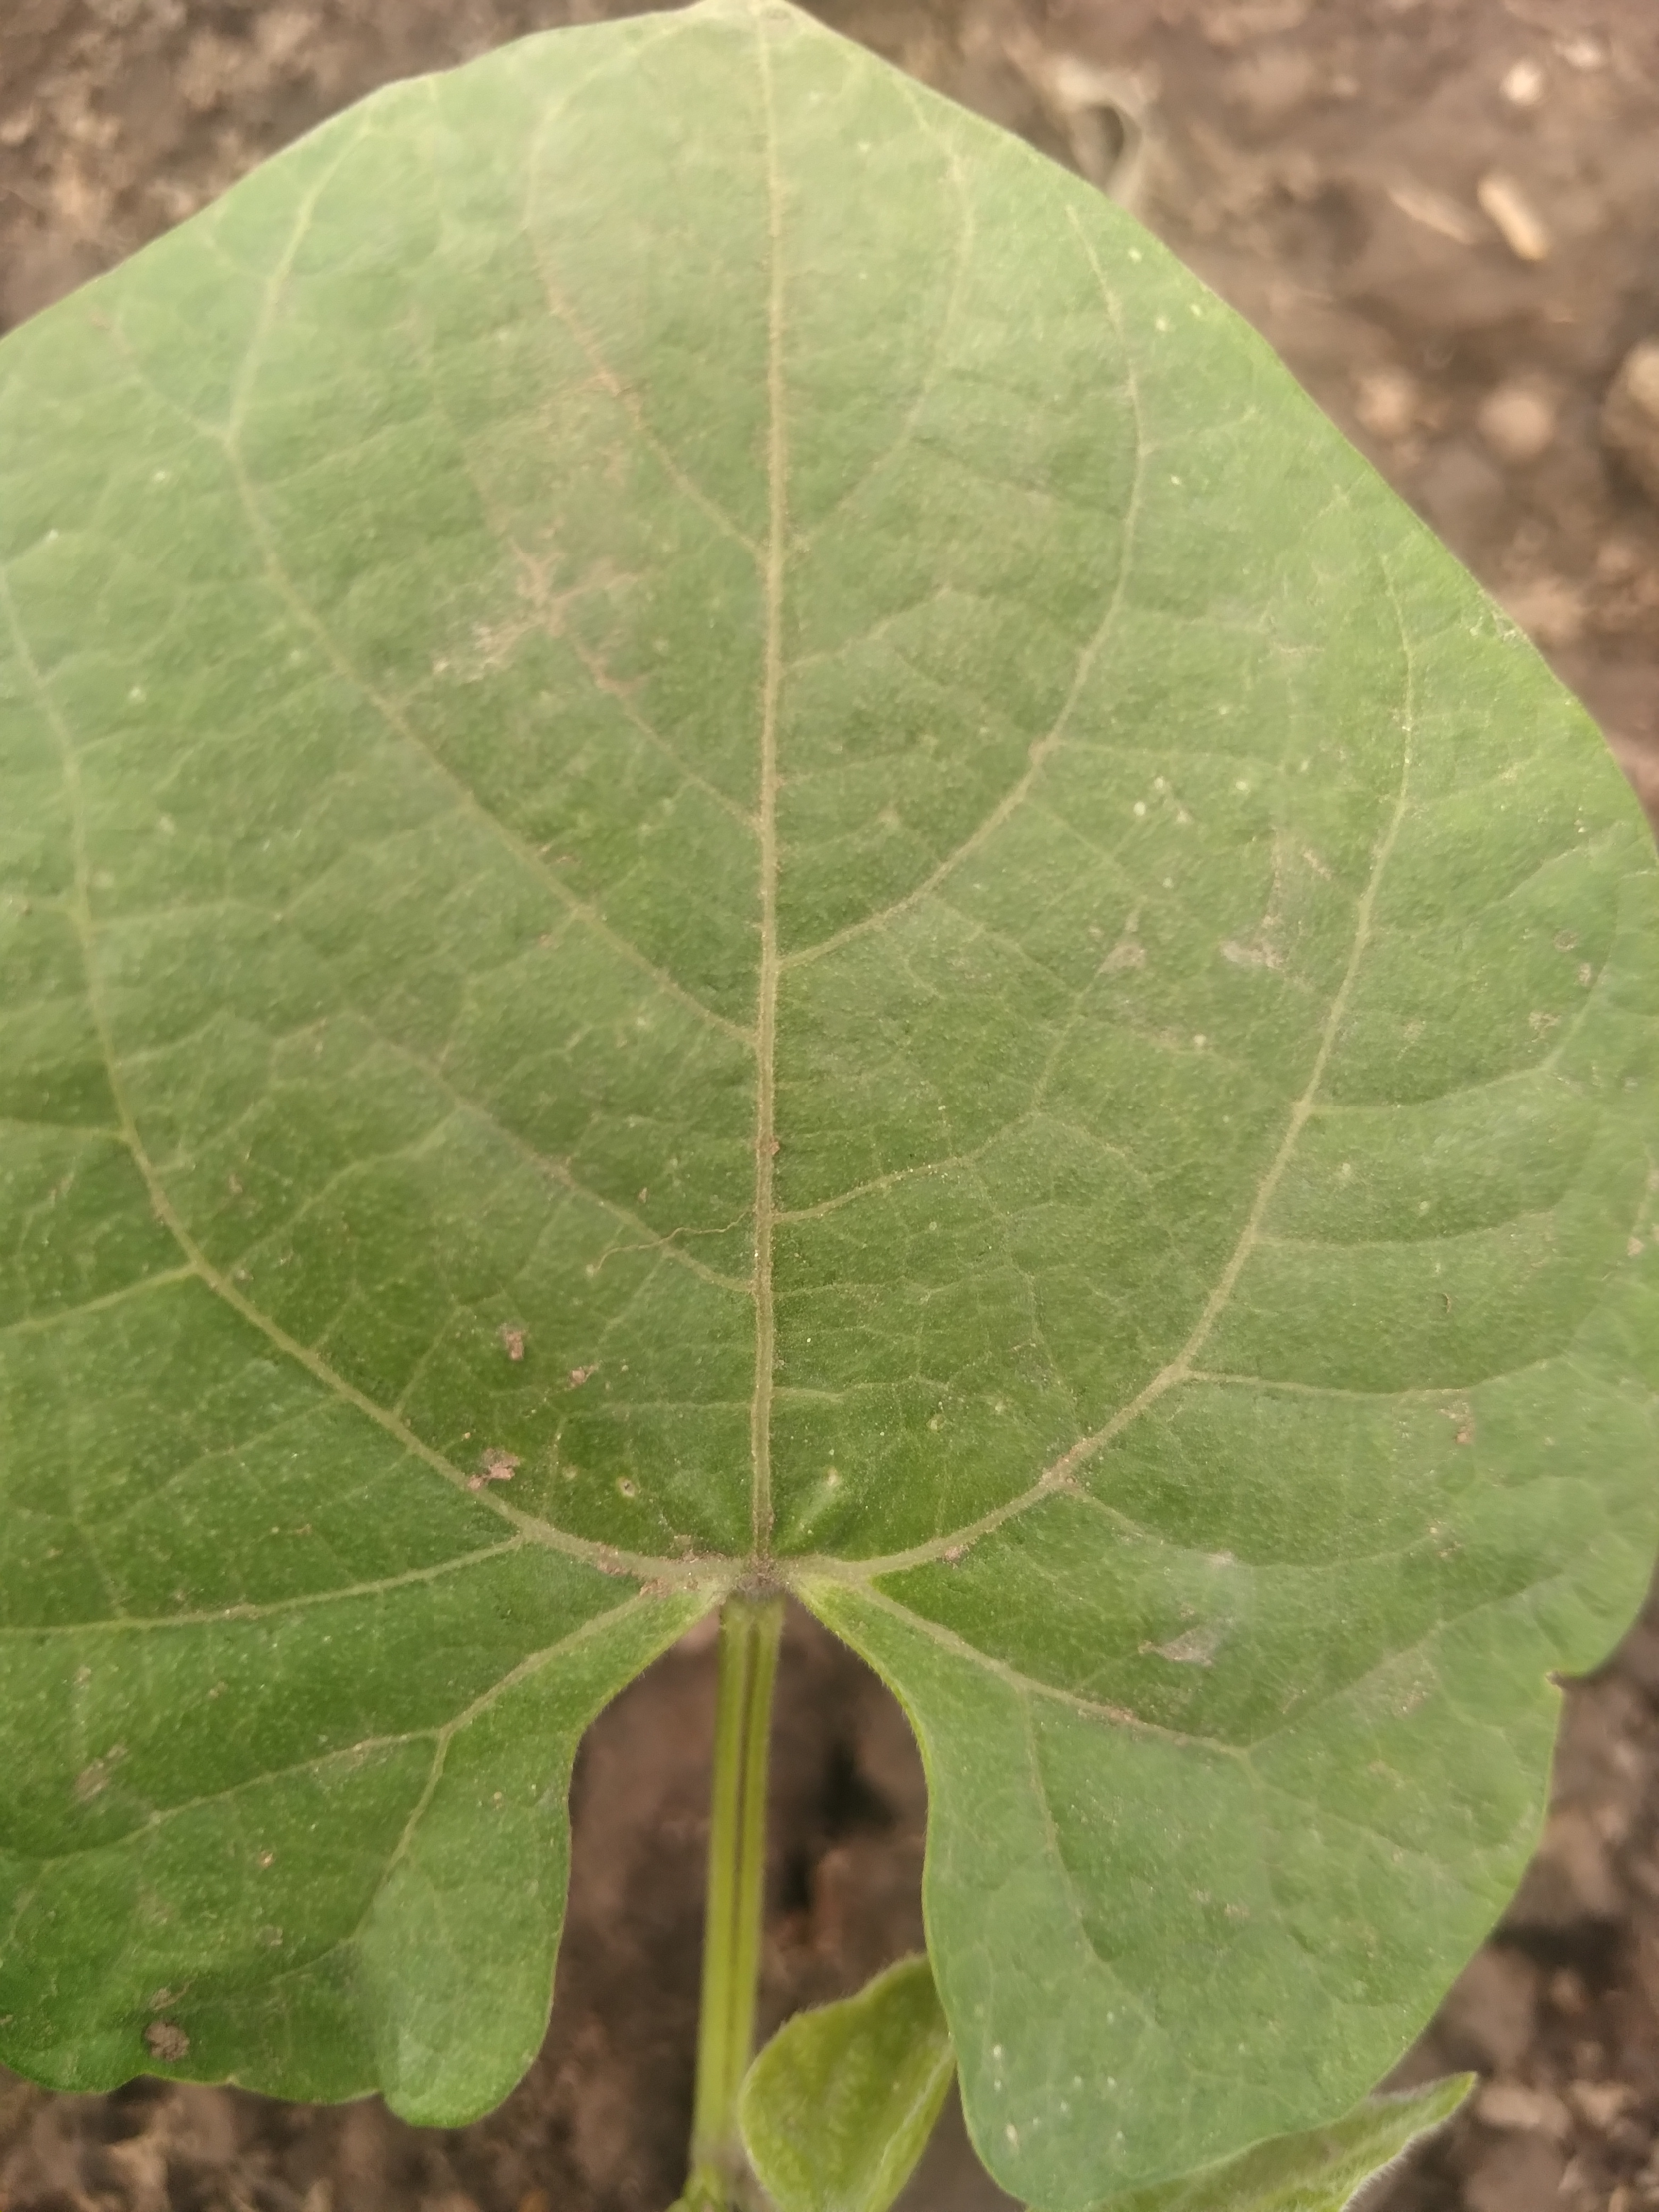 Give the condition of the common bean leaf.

healthy
